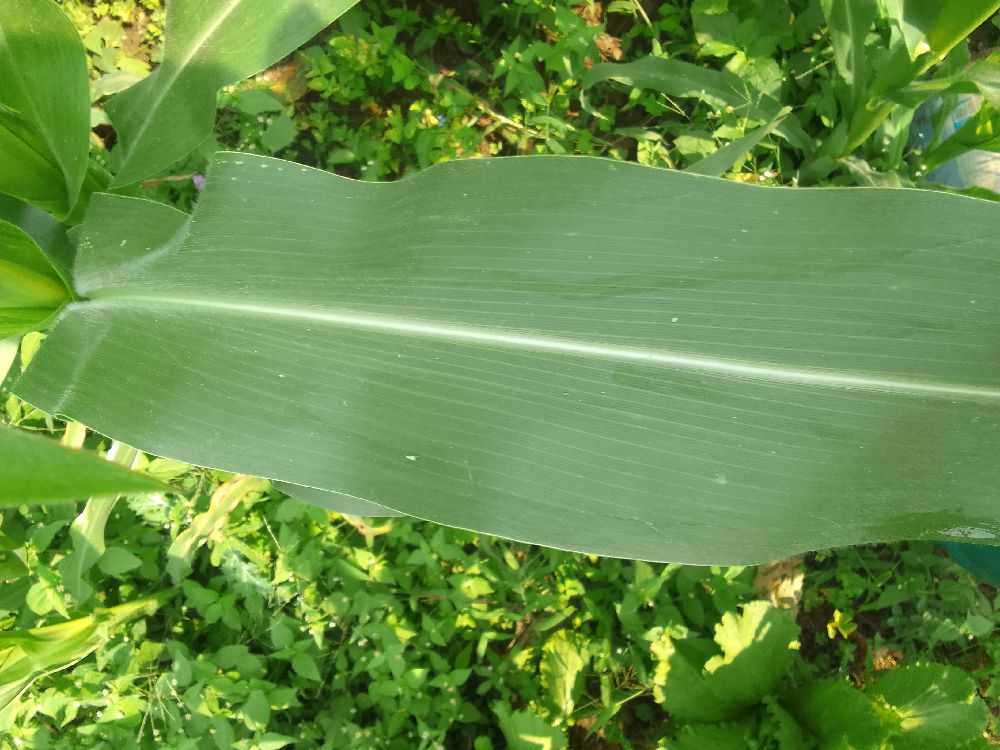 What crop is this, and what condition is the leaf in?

maize, healthy
